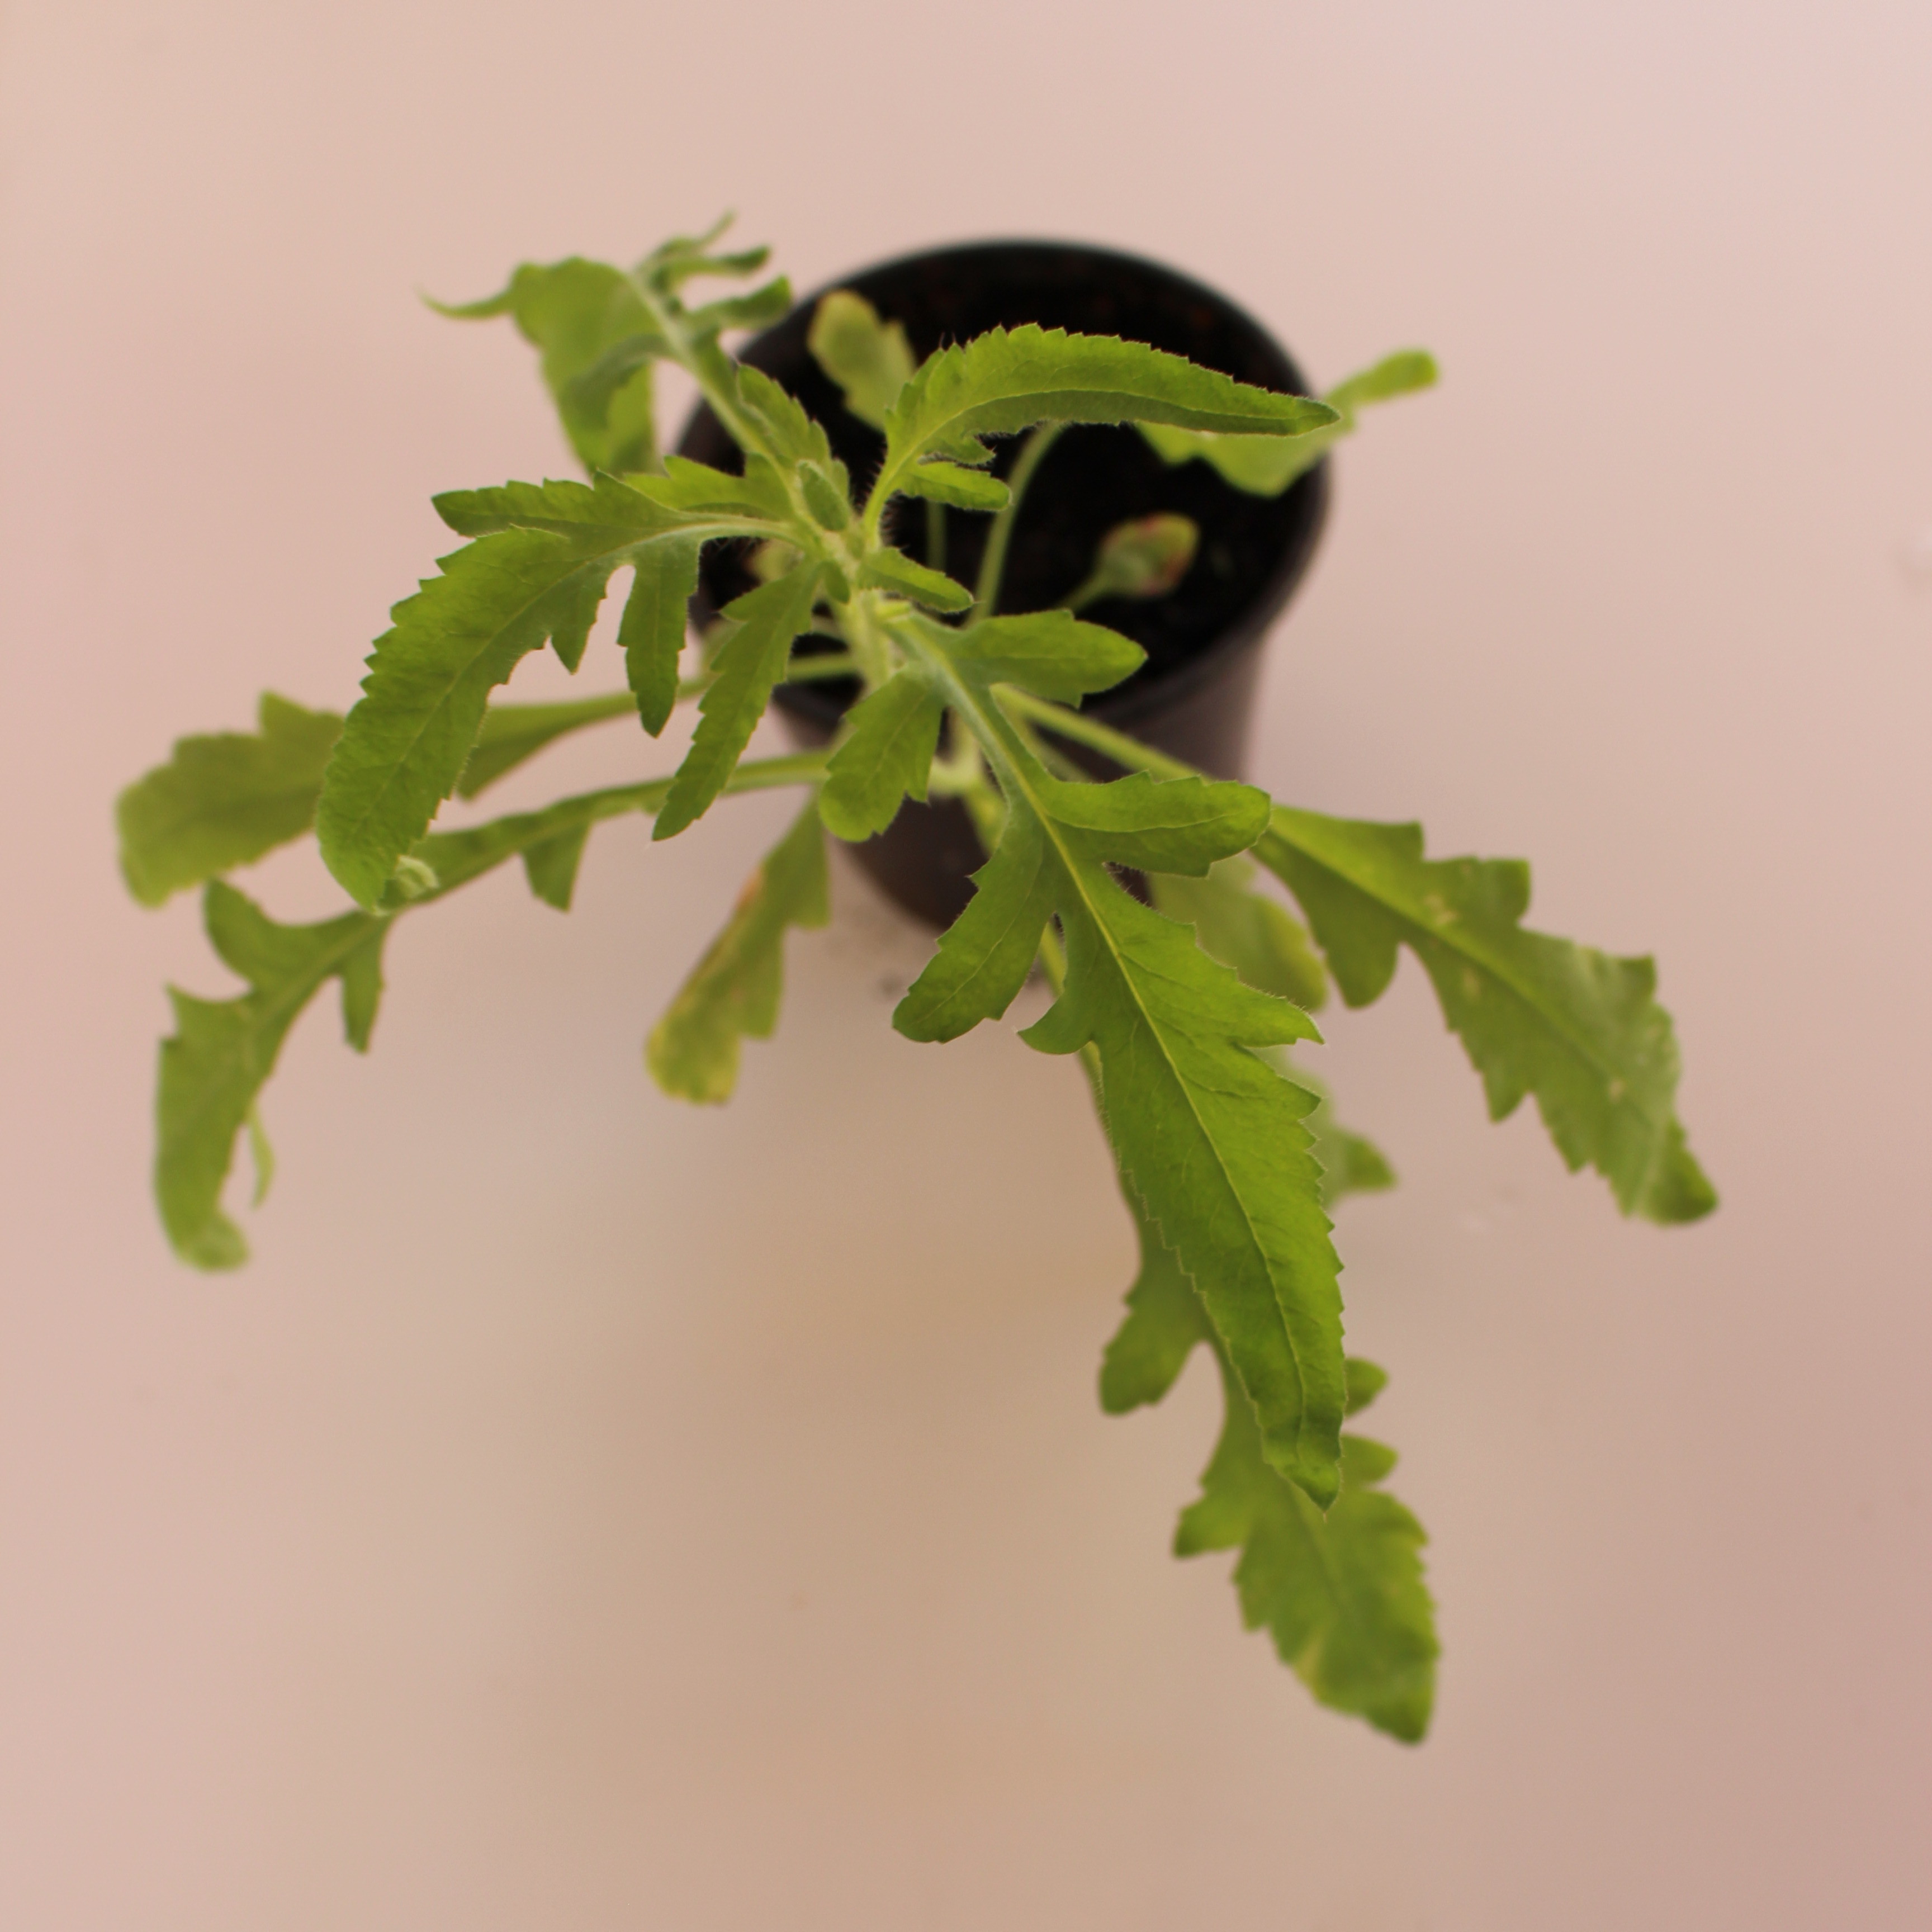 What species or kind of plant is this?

Papaver rhoeas
